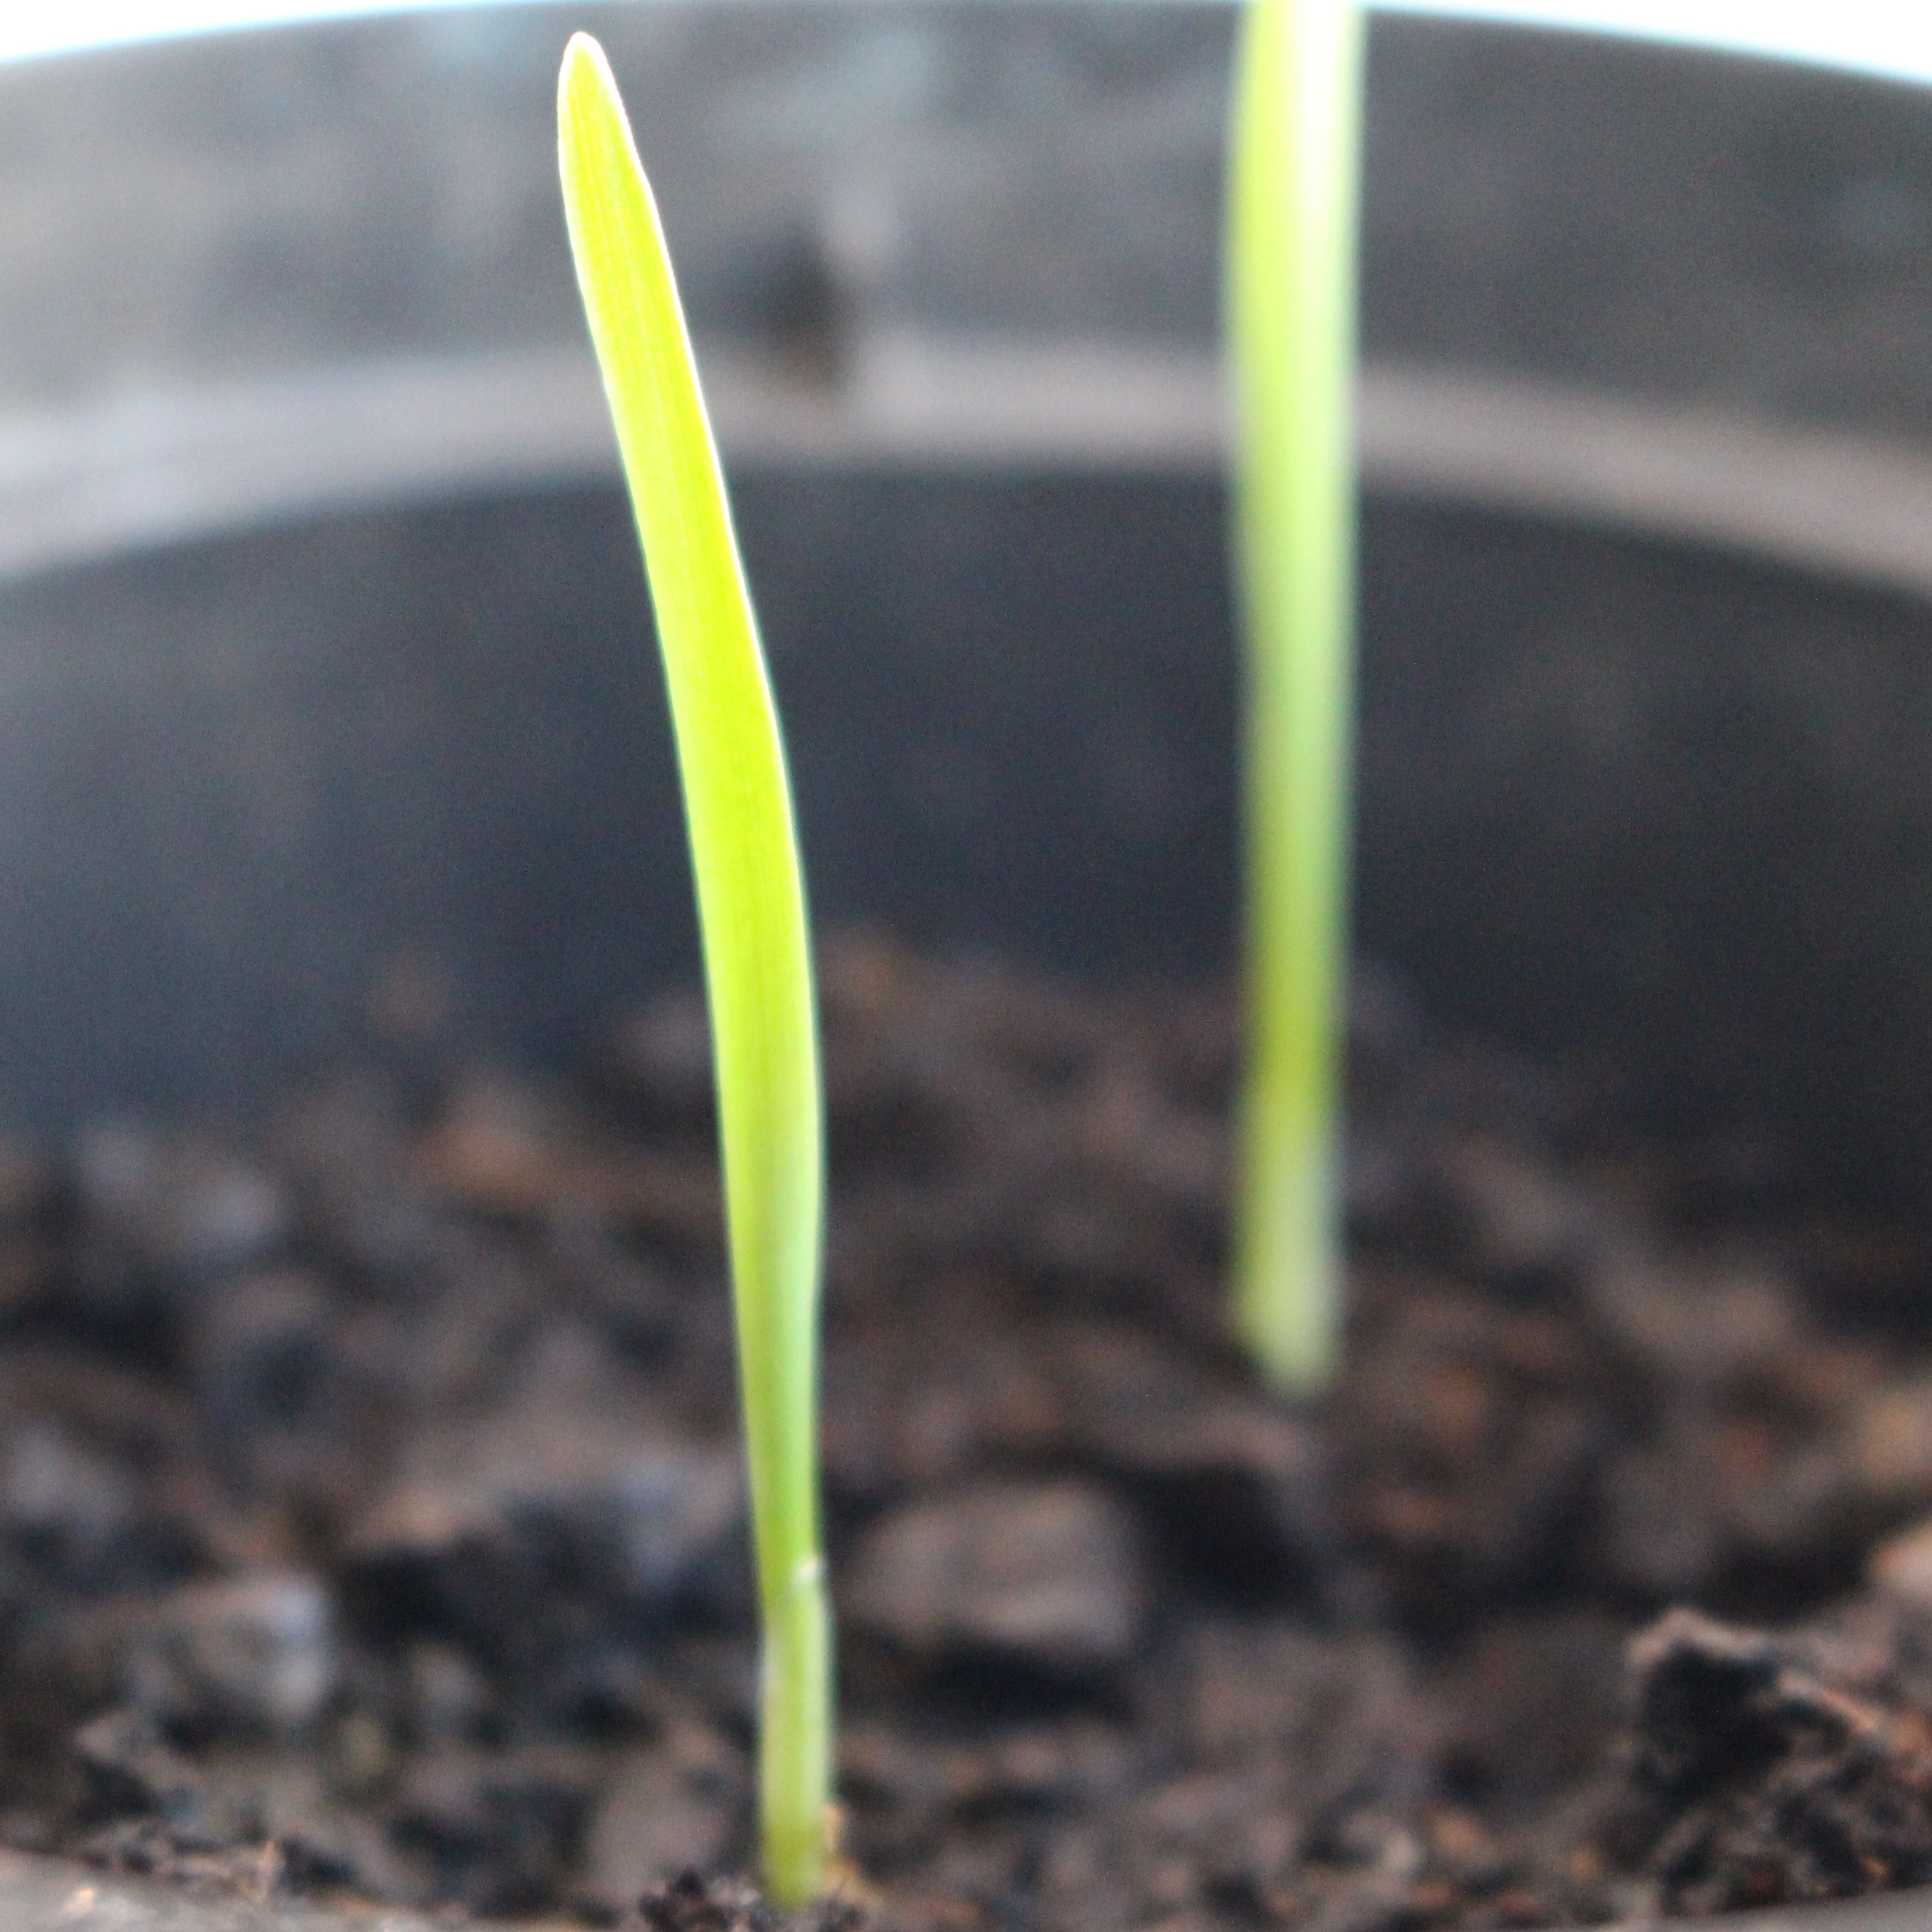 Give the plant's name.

Avena sterilis
